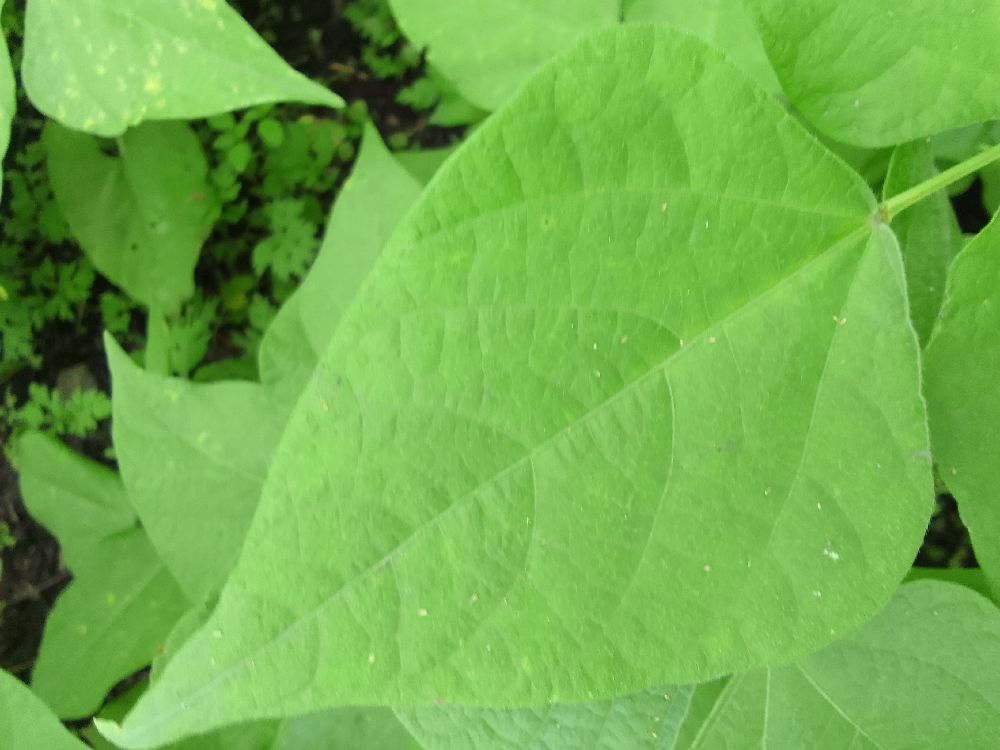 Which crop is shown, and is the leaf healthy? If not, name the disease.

common bean, healthy
